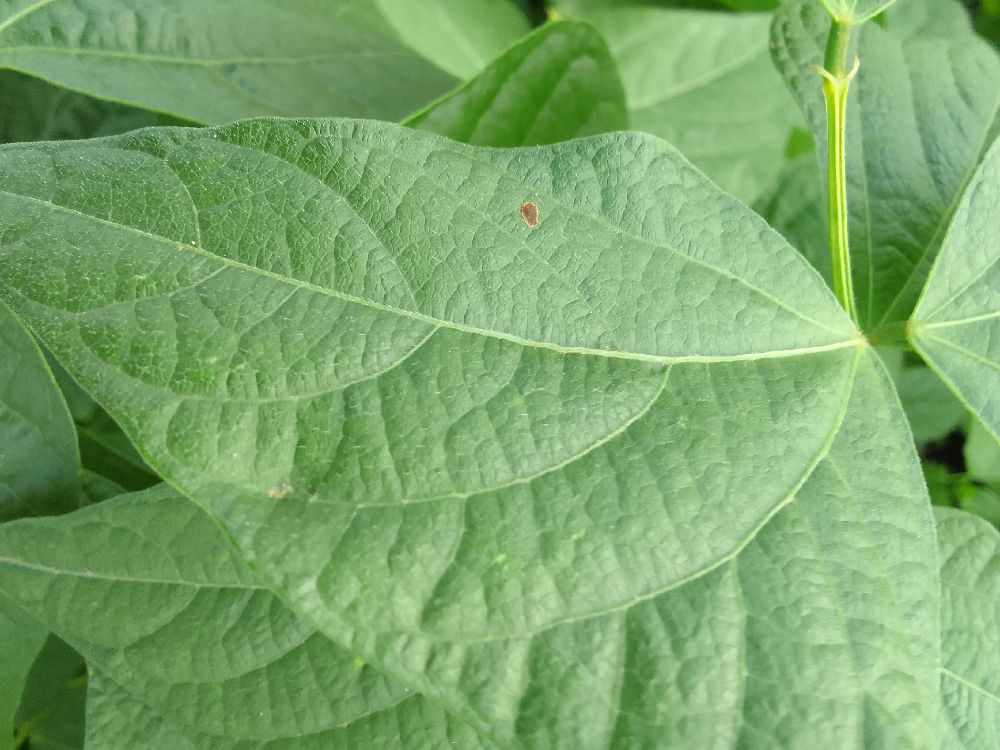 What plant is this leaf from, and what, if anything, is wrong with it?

common bean, healthy
